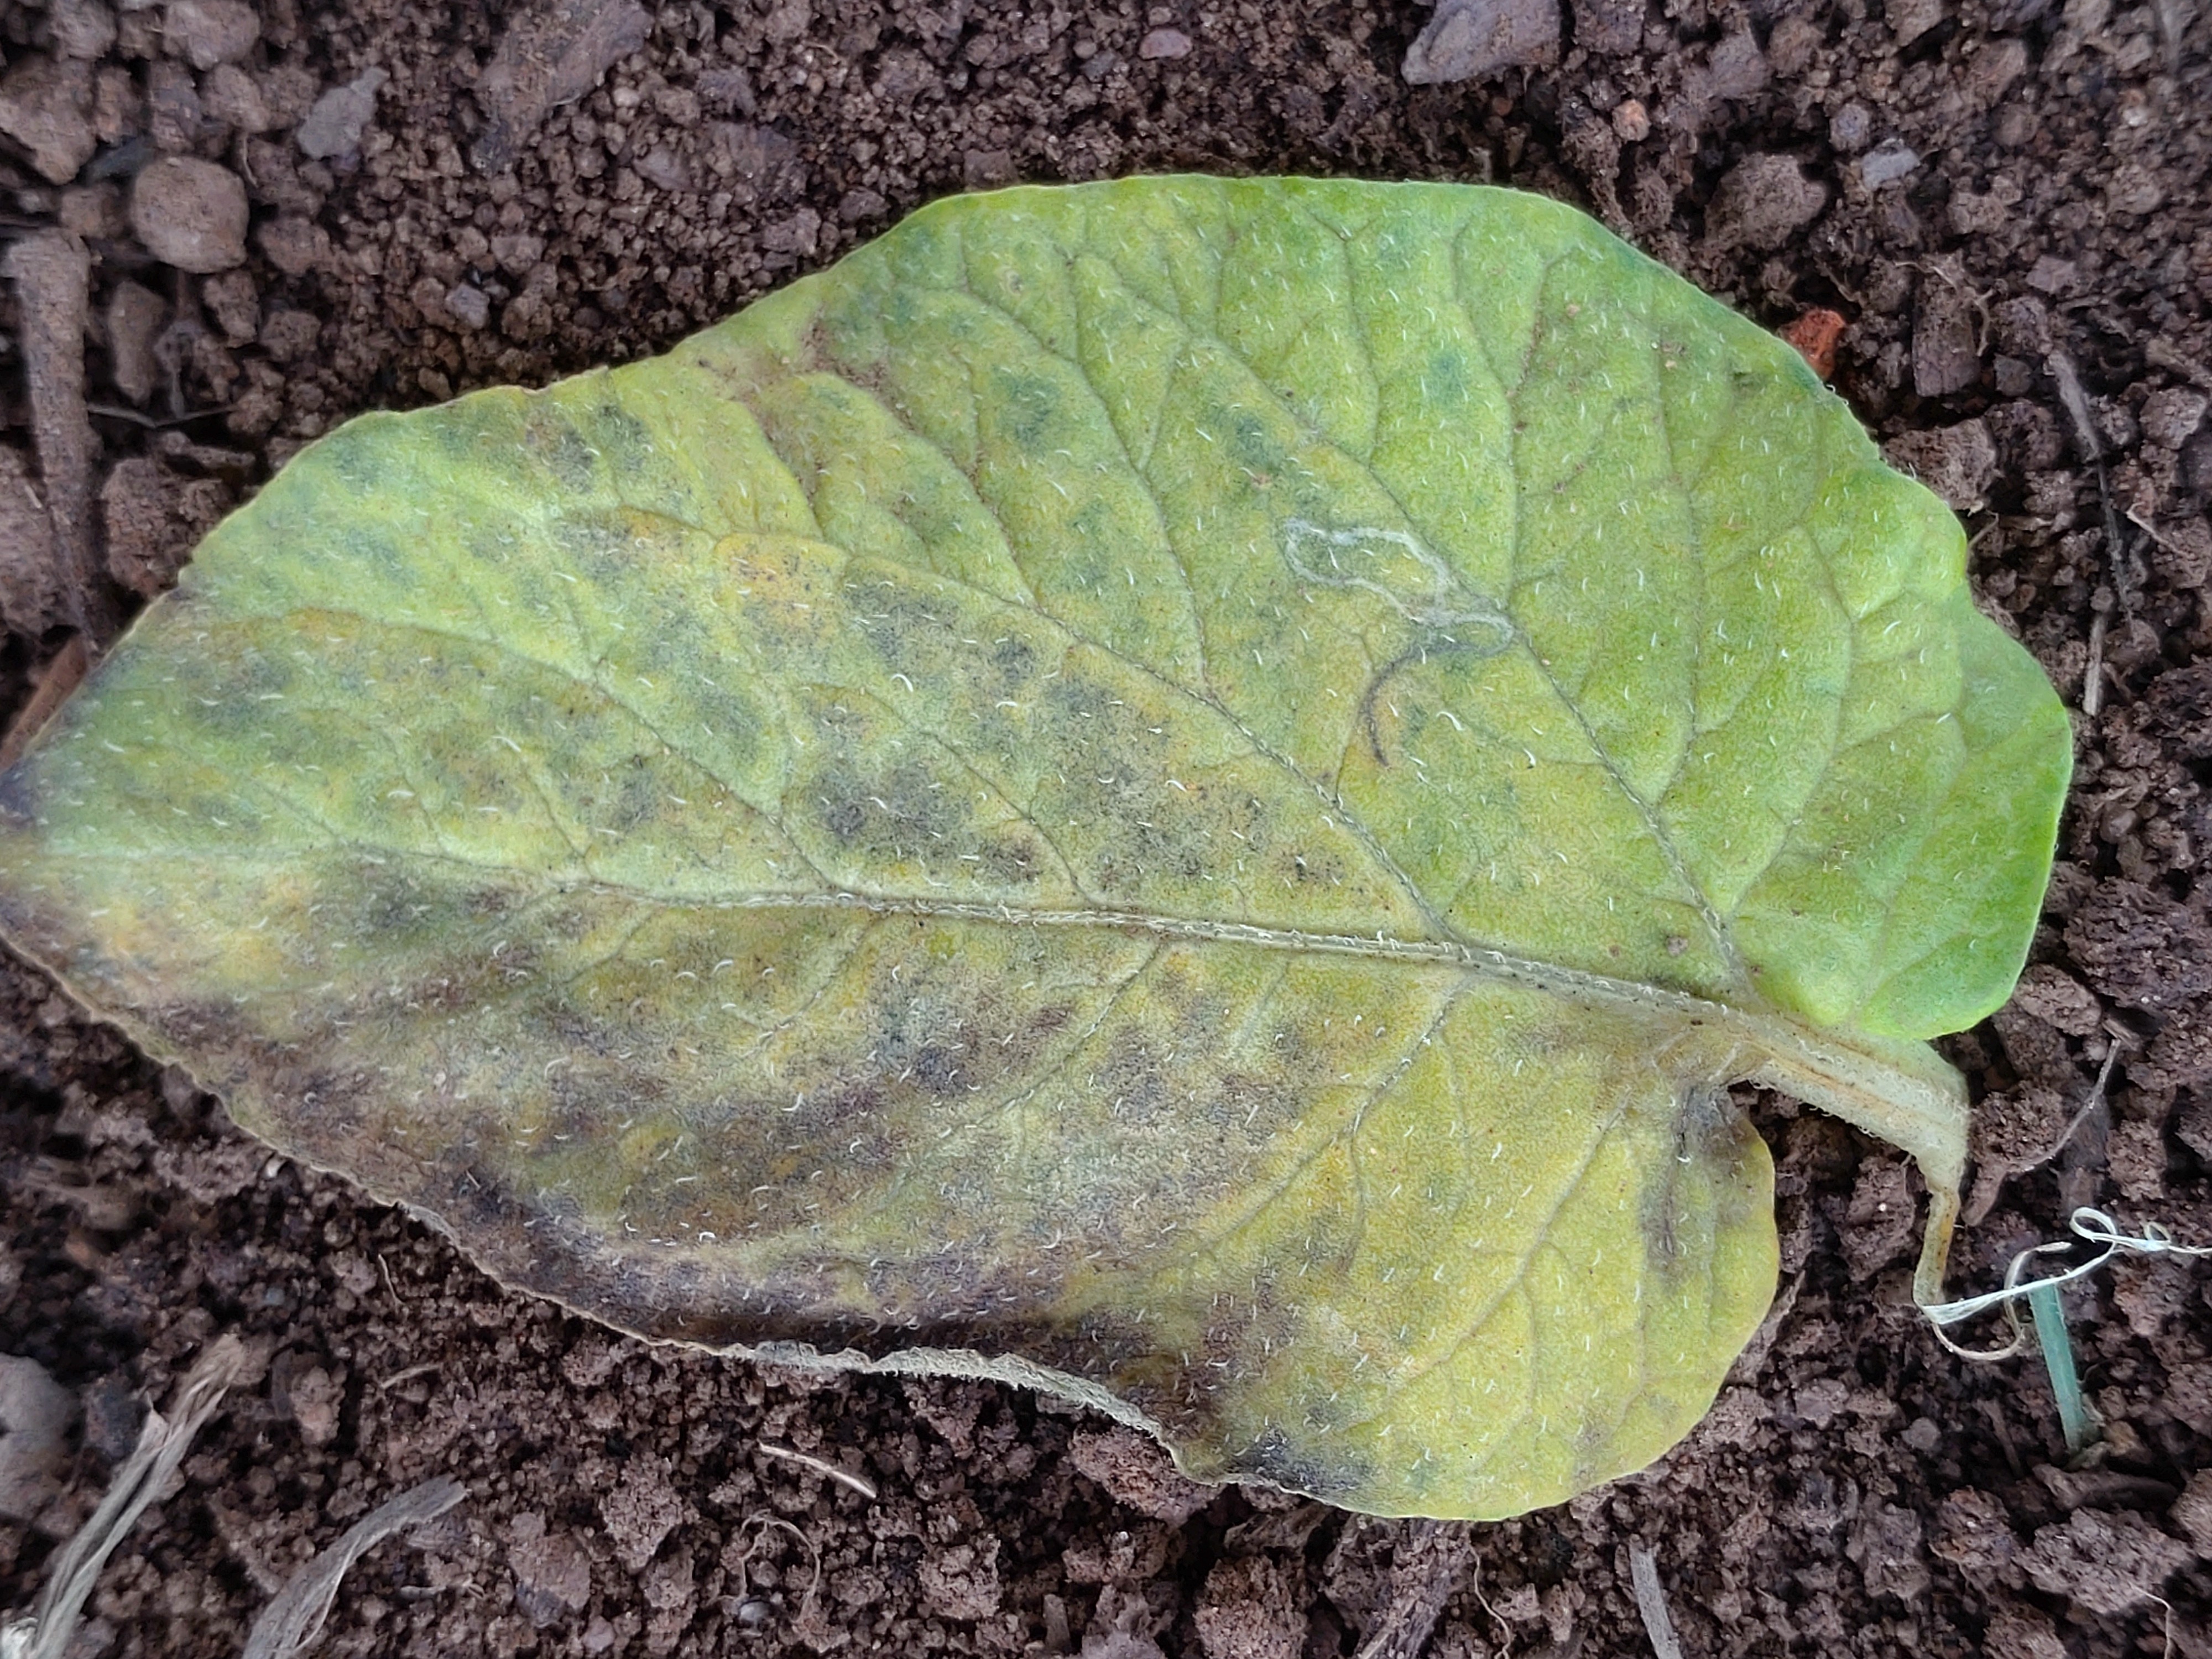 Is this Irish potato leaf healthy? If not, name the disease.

late blight
